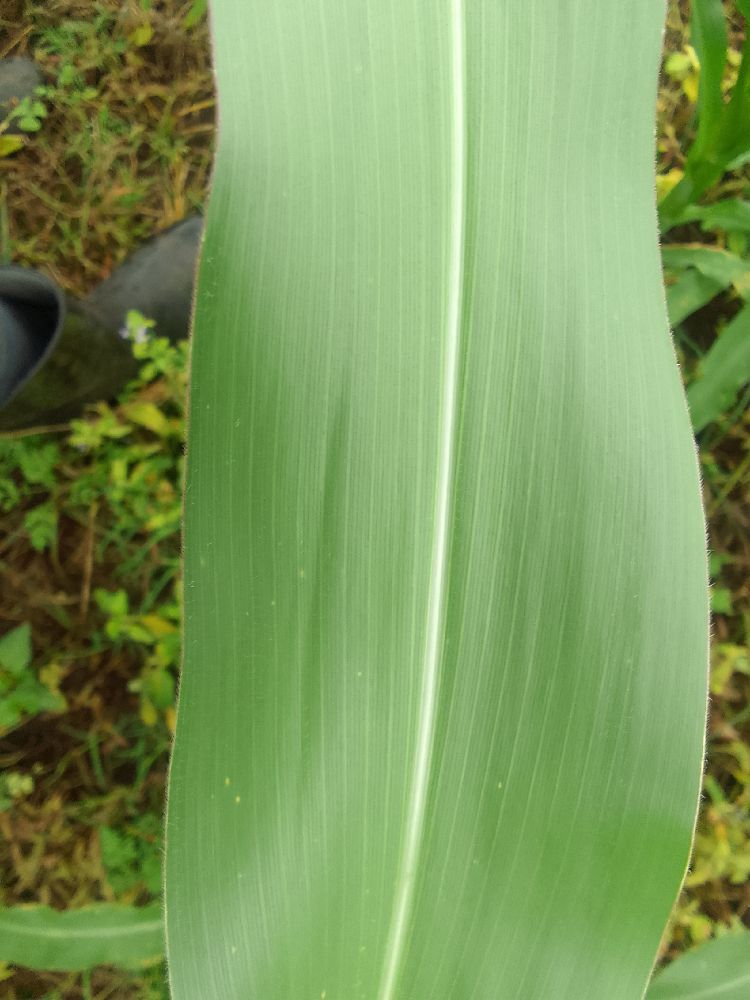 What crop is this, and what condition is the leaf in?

maize, healthy
